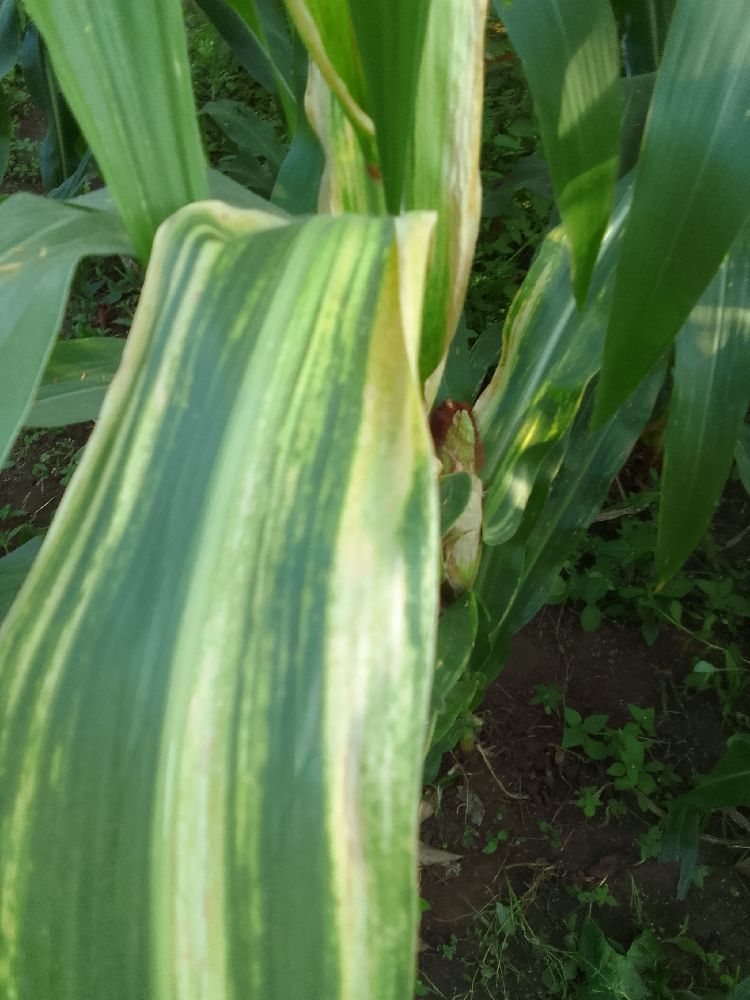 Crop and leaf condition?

maize, maize lethal necrosis
